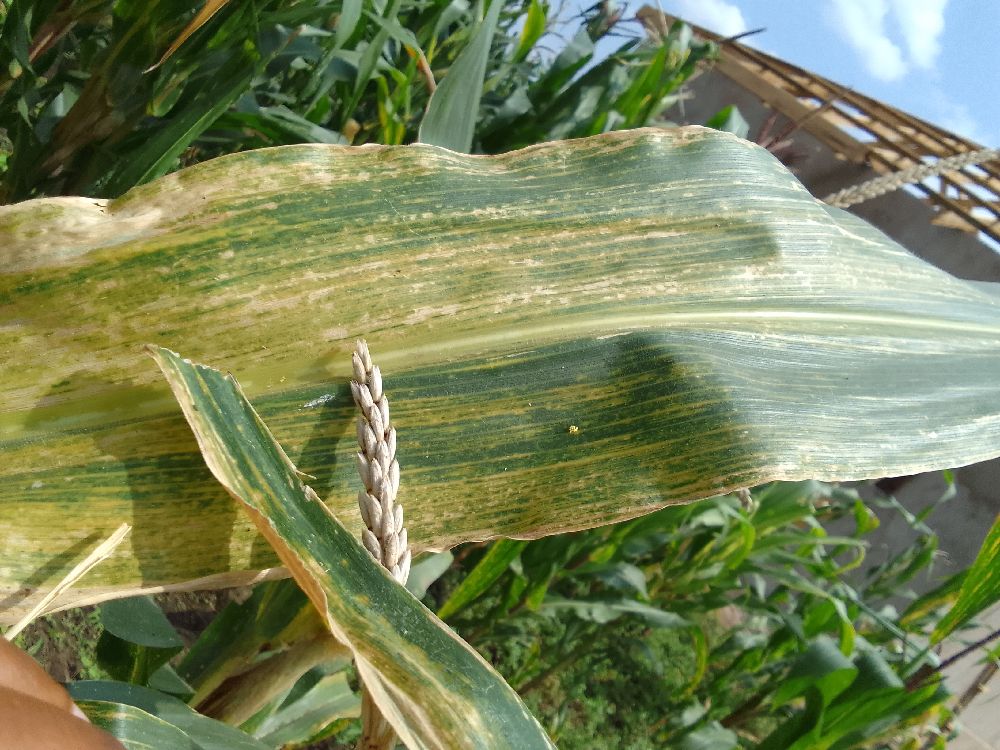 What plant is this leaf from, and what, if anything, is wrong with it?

maize, maize lethal necrosis
